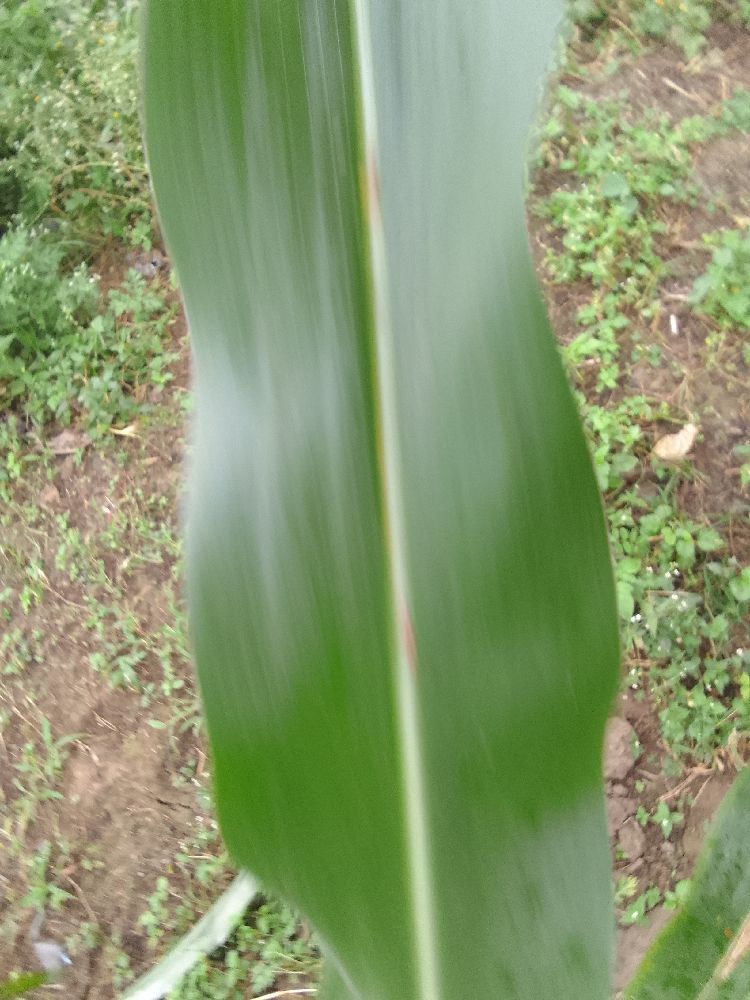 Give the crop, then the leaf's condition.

maize, healthy
